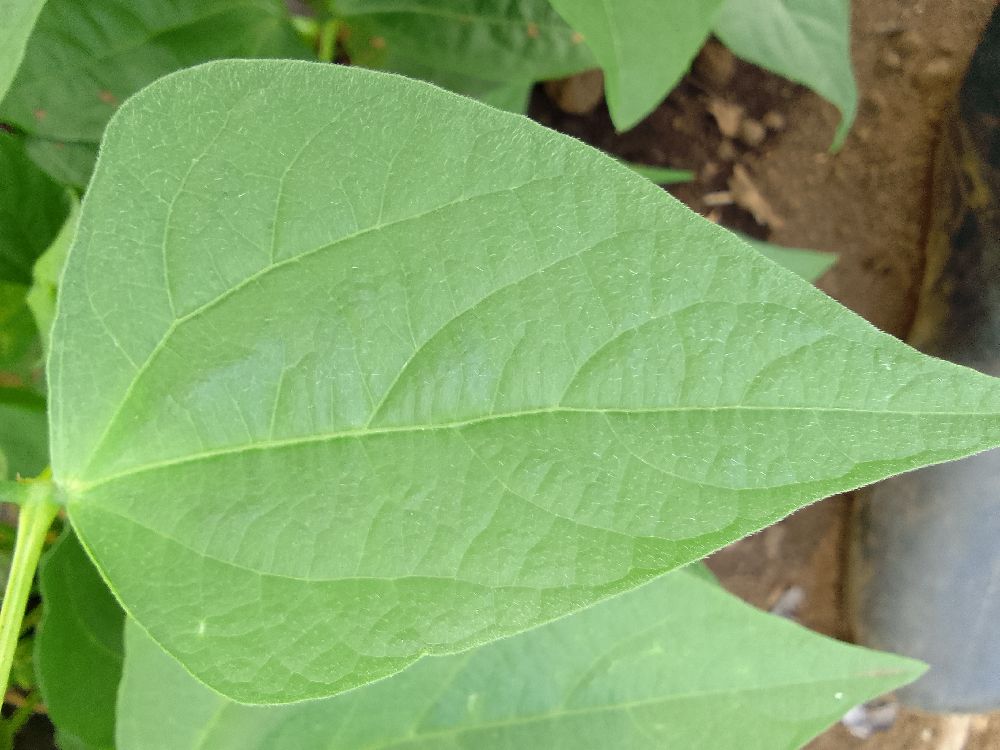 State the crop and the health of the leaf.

common bean, healthy
